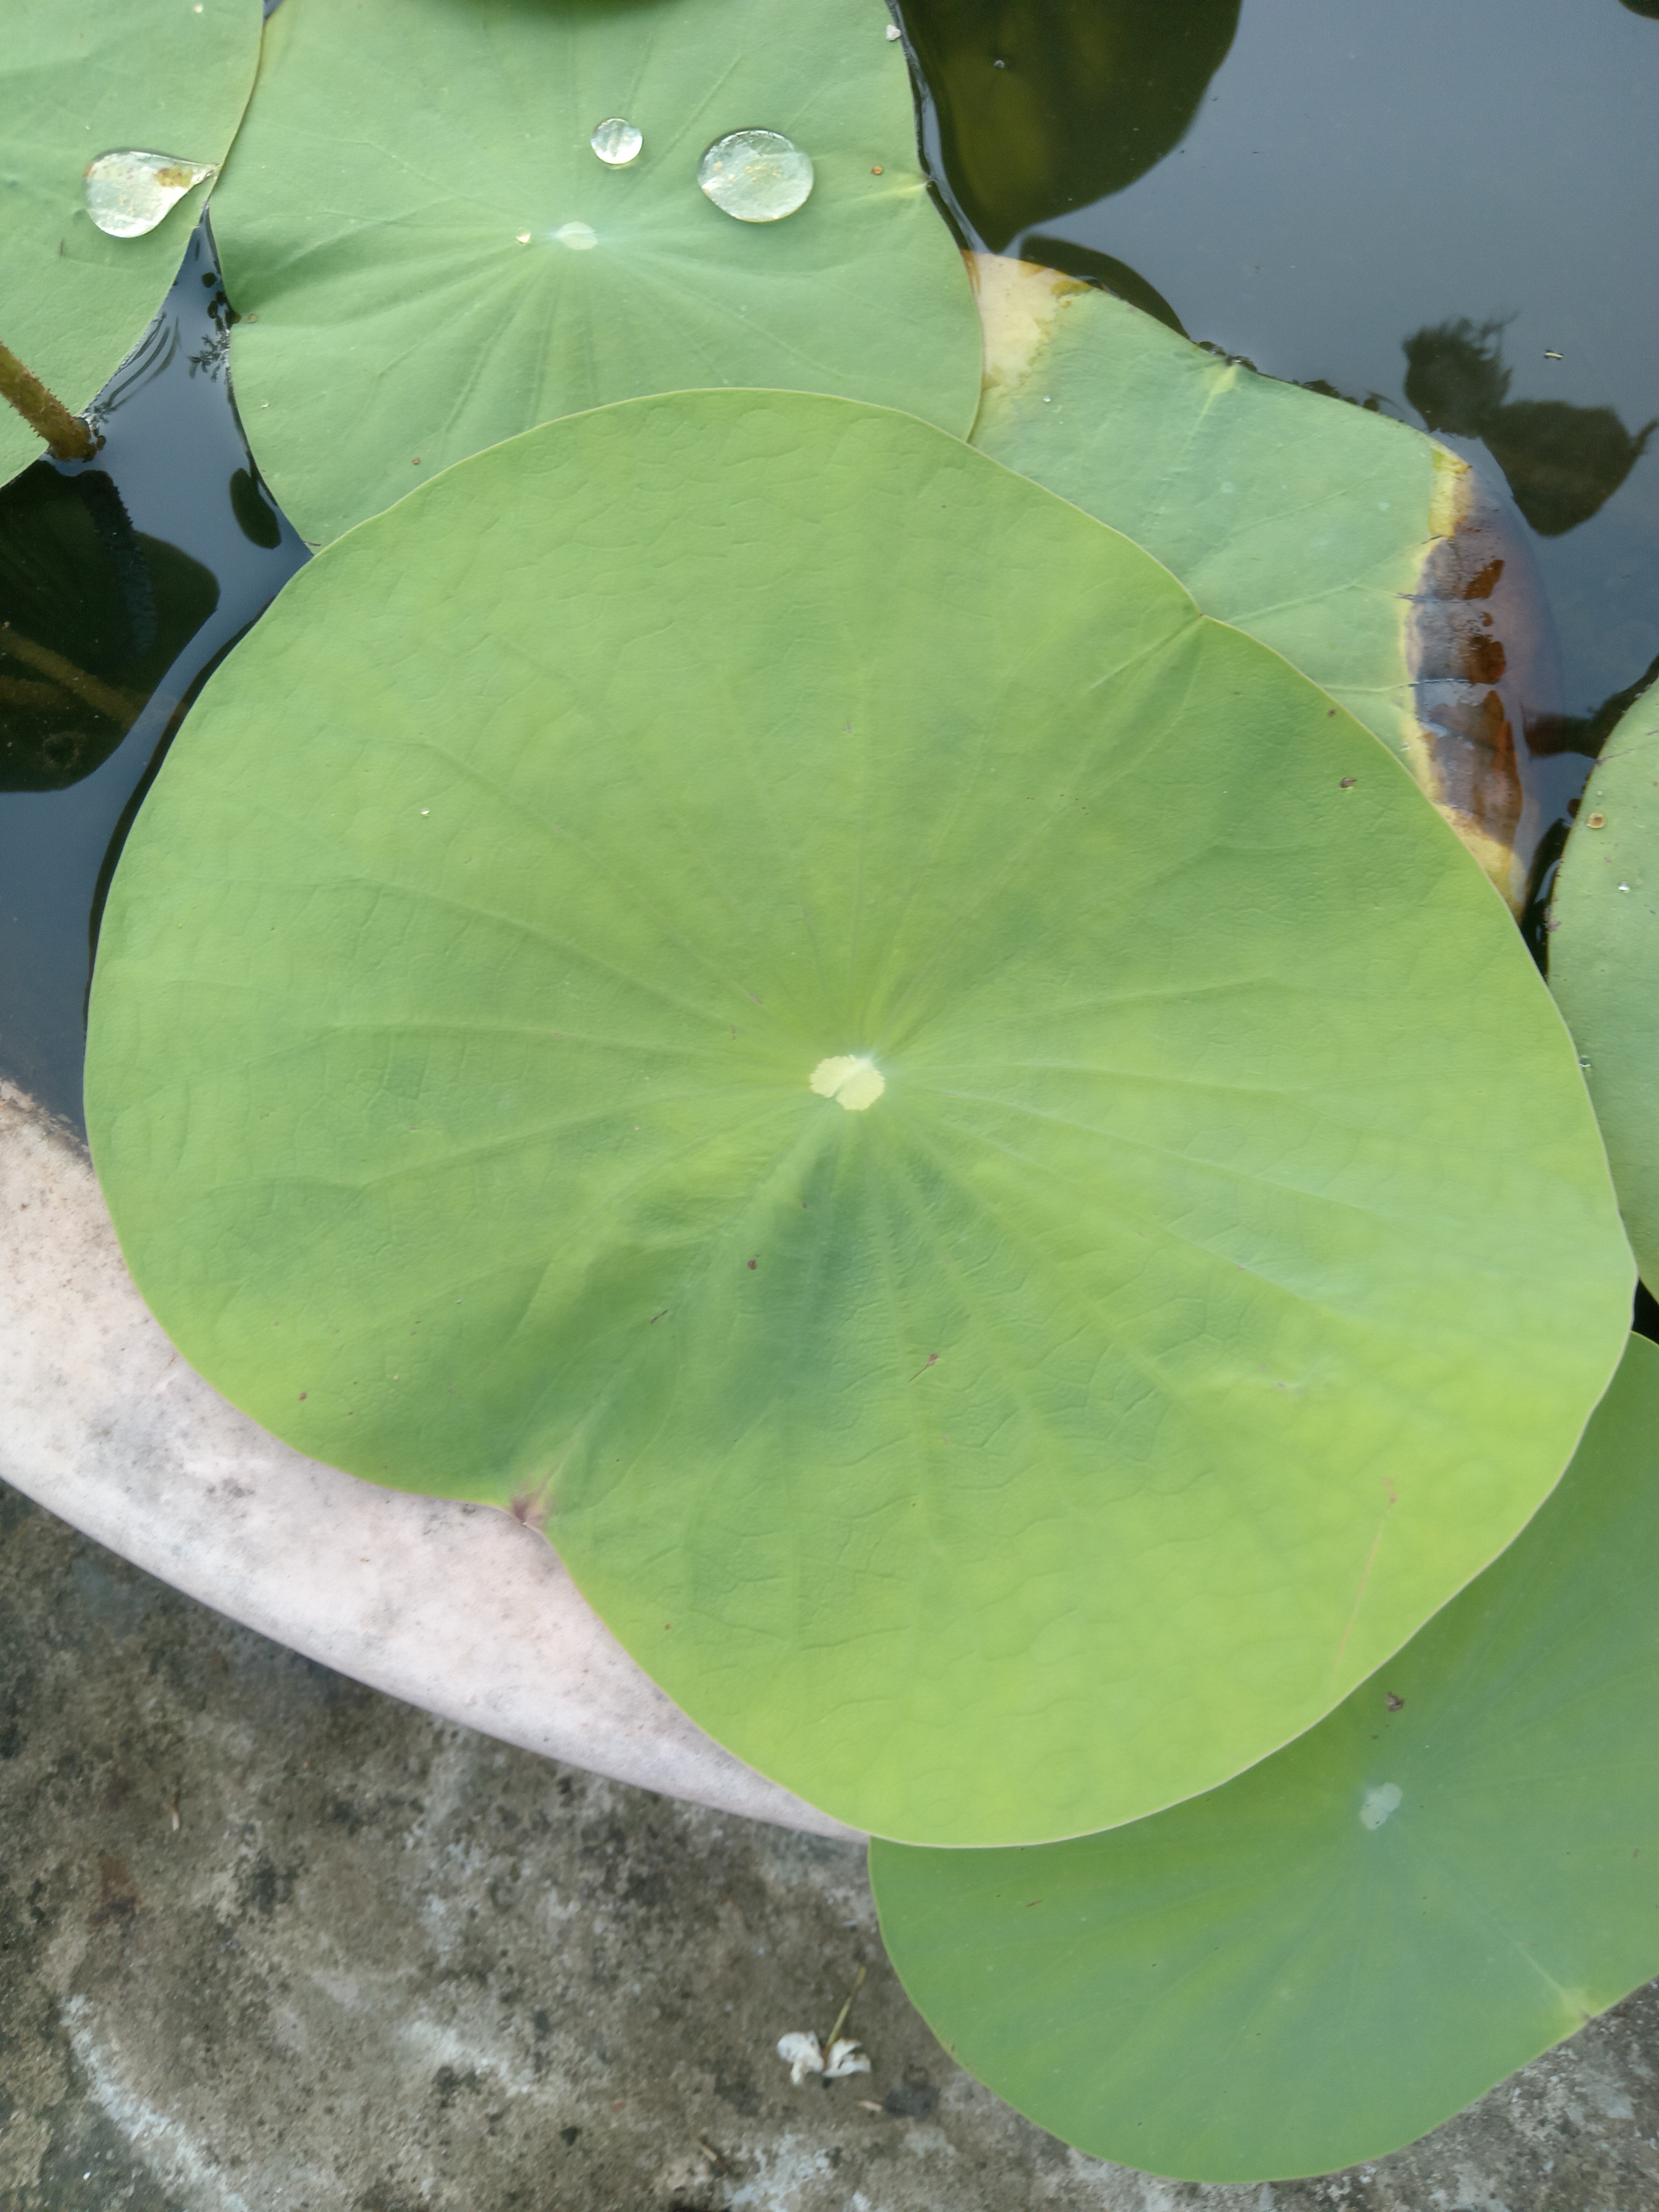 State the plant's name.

lotus
